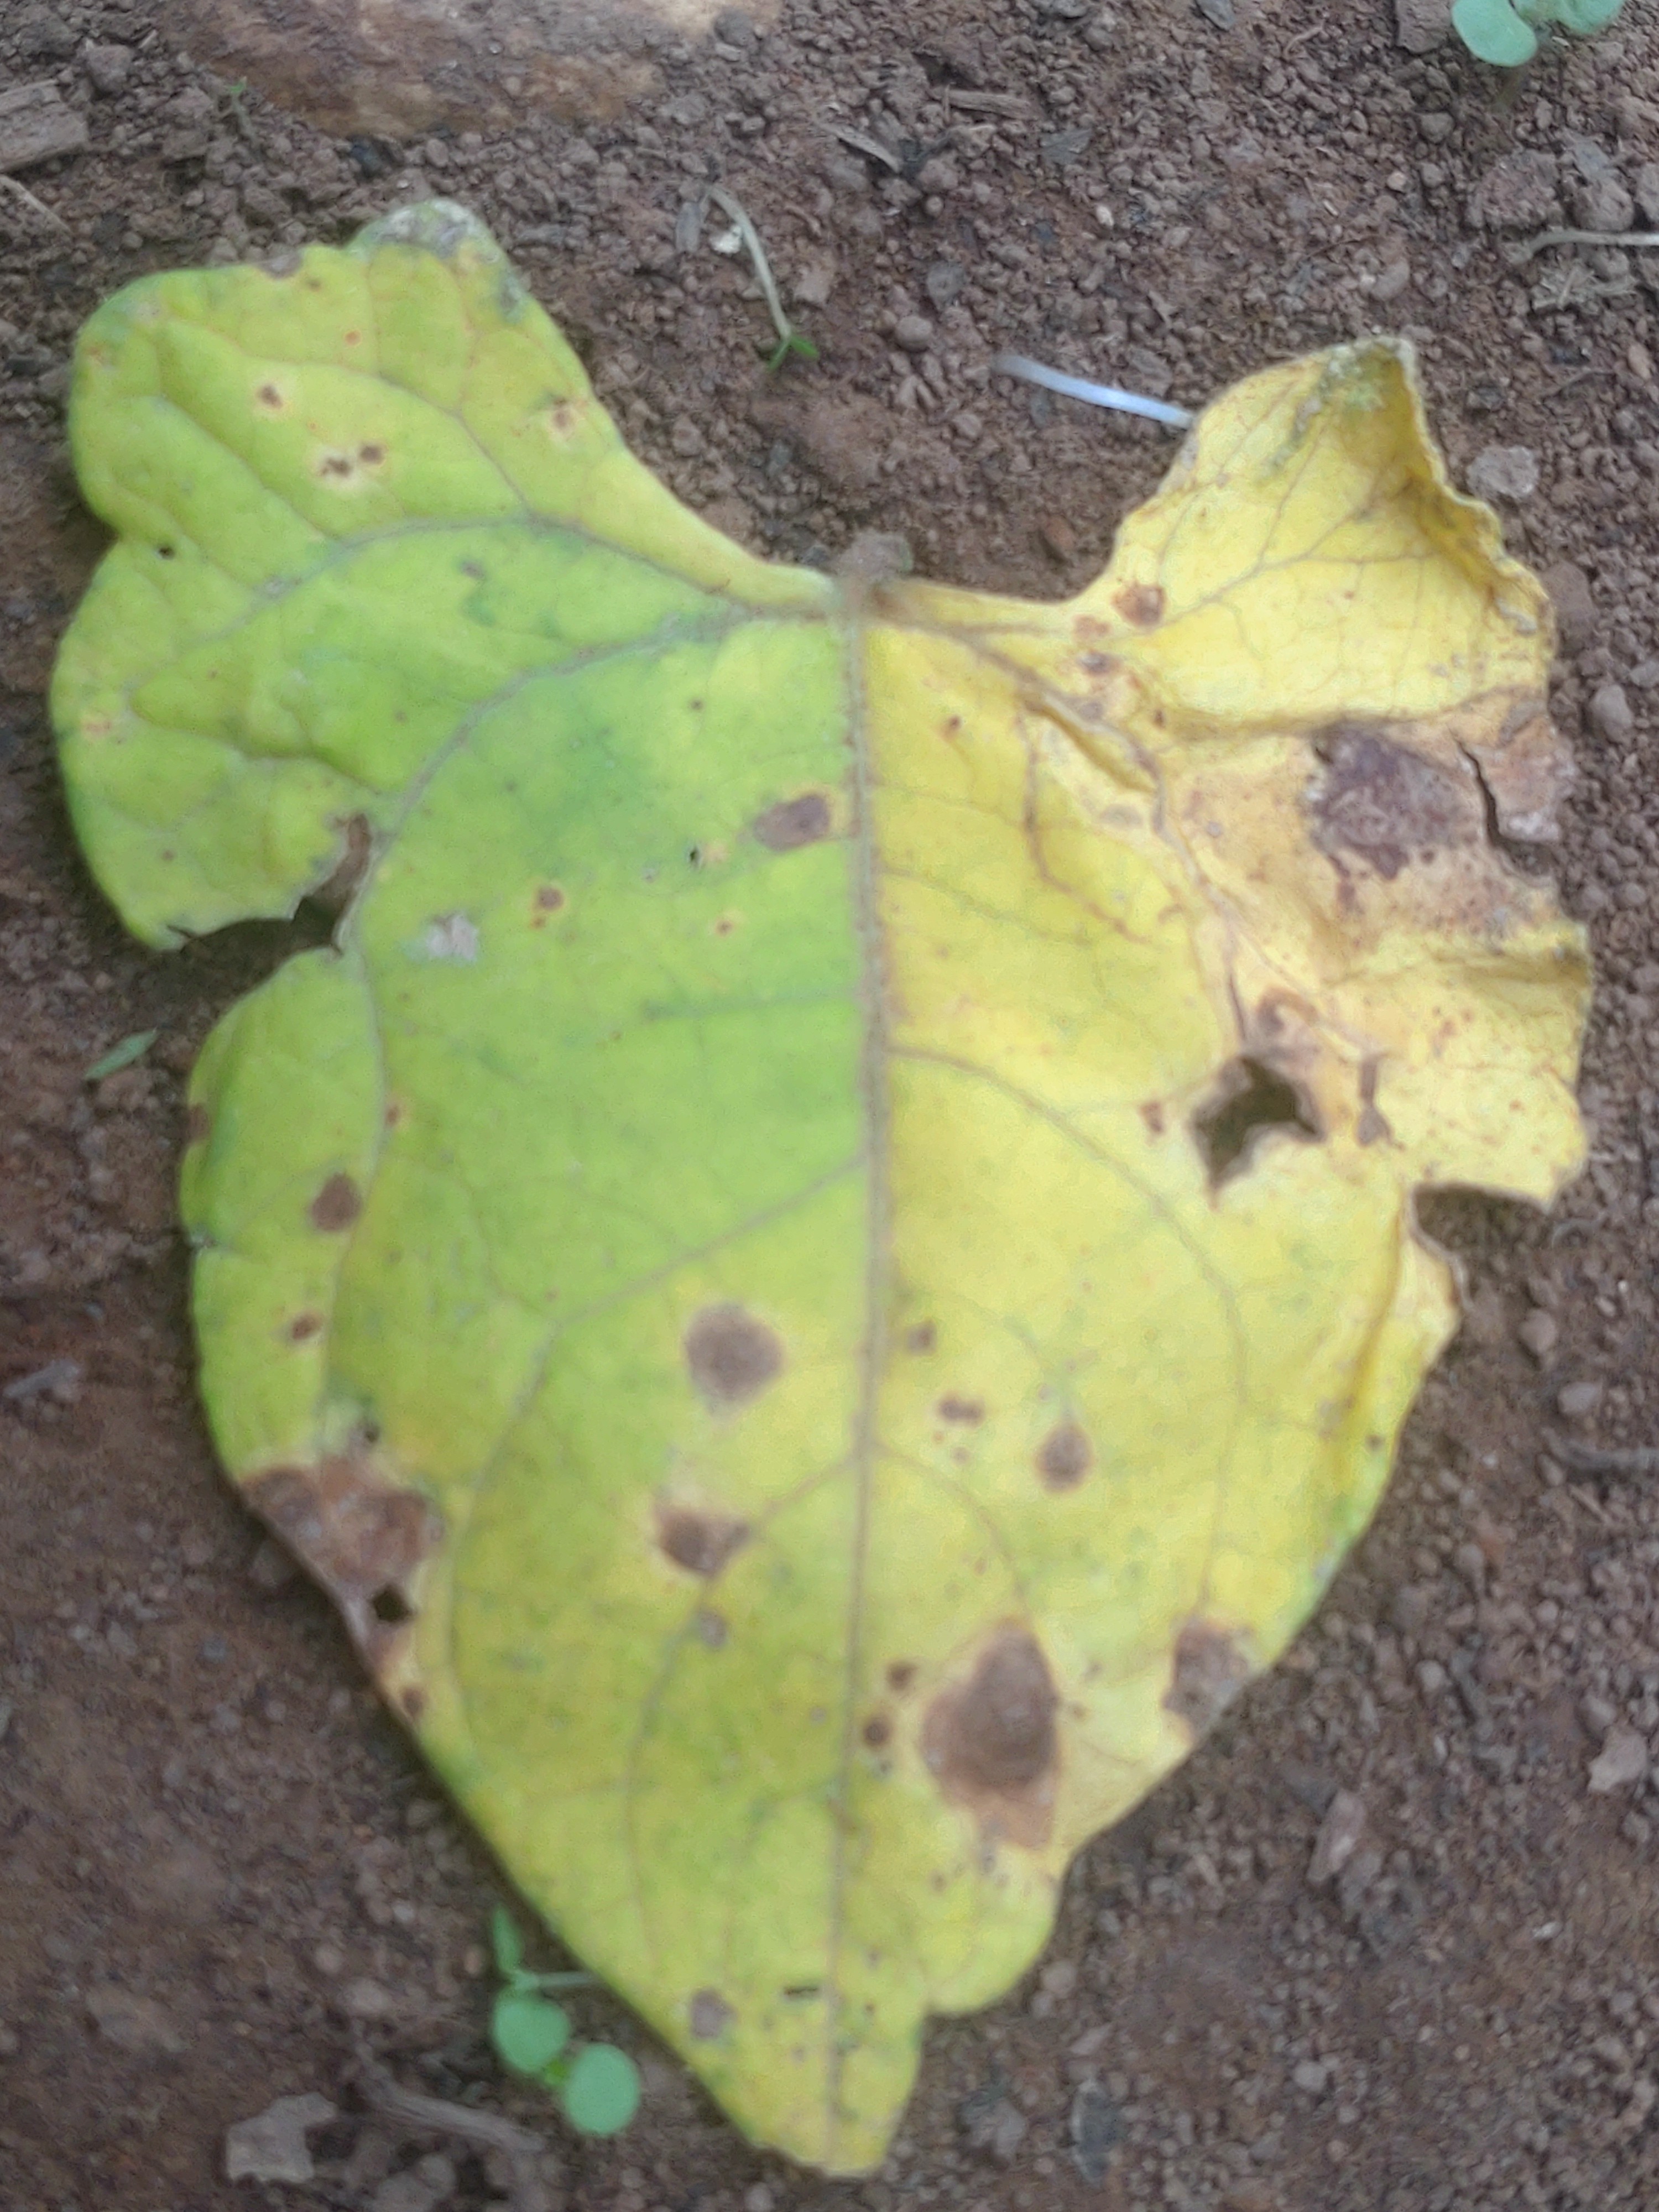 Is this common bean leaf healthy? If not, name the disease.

anthracnose
